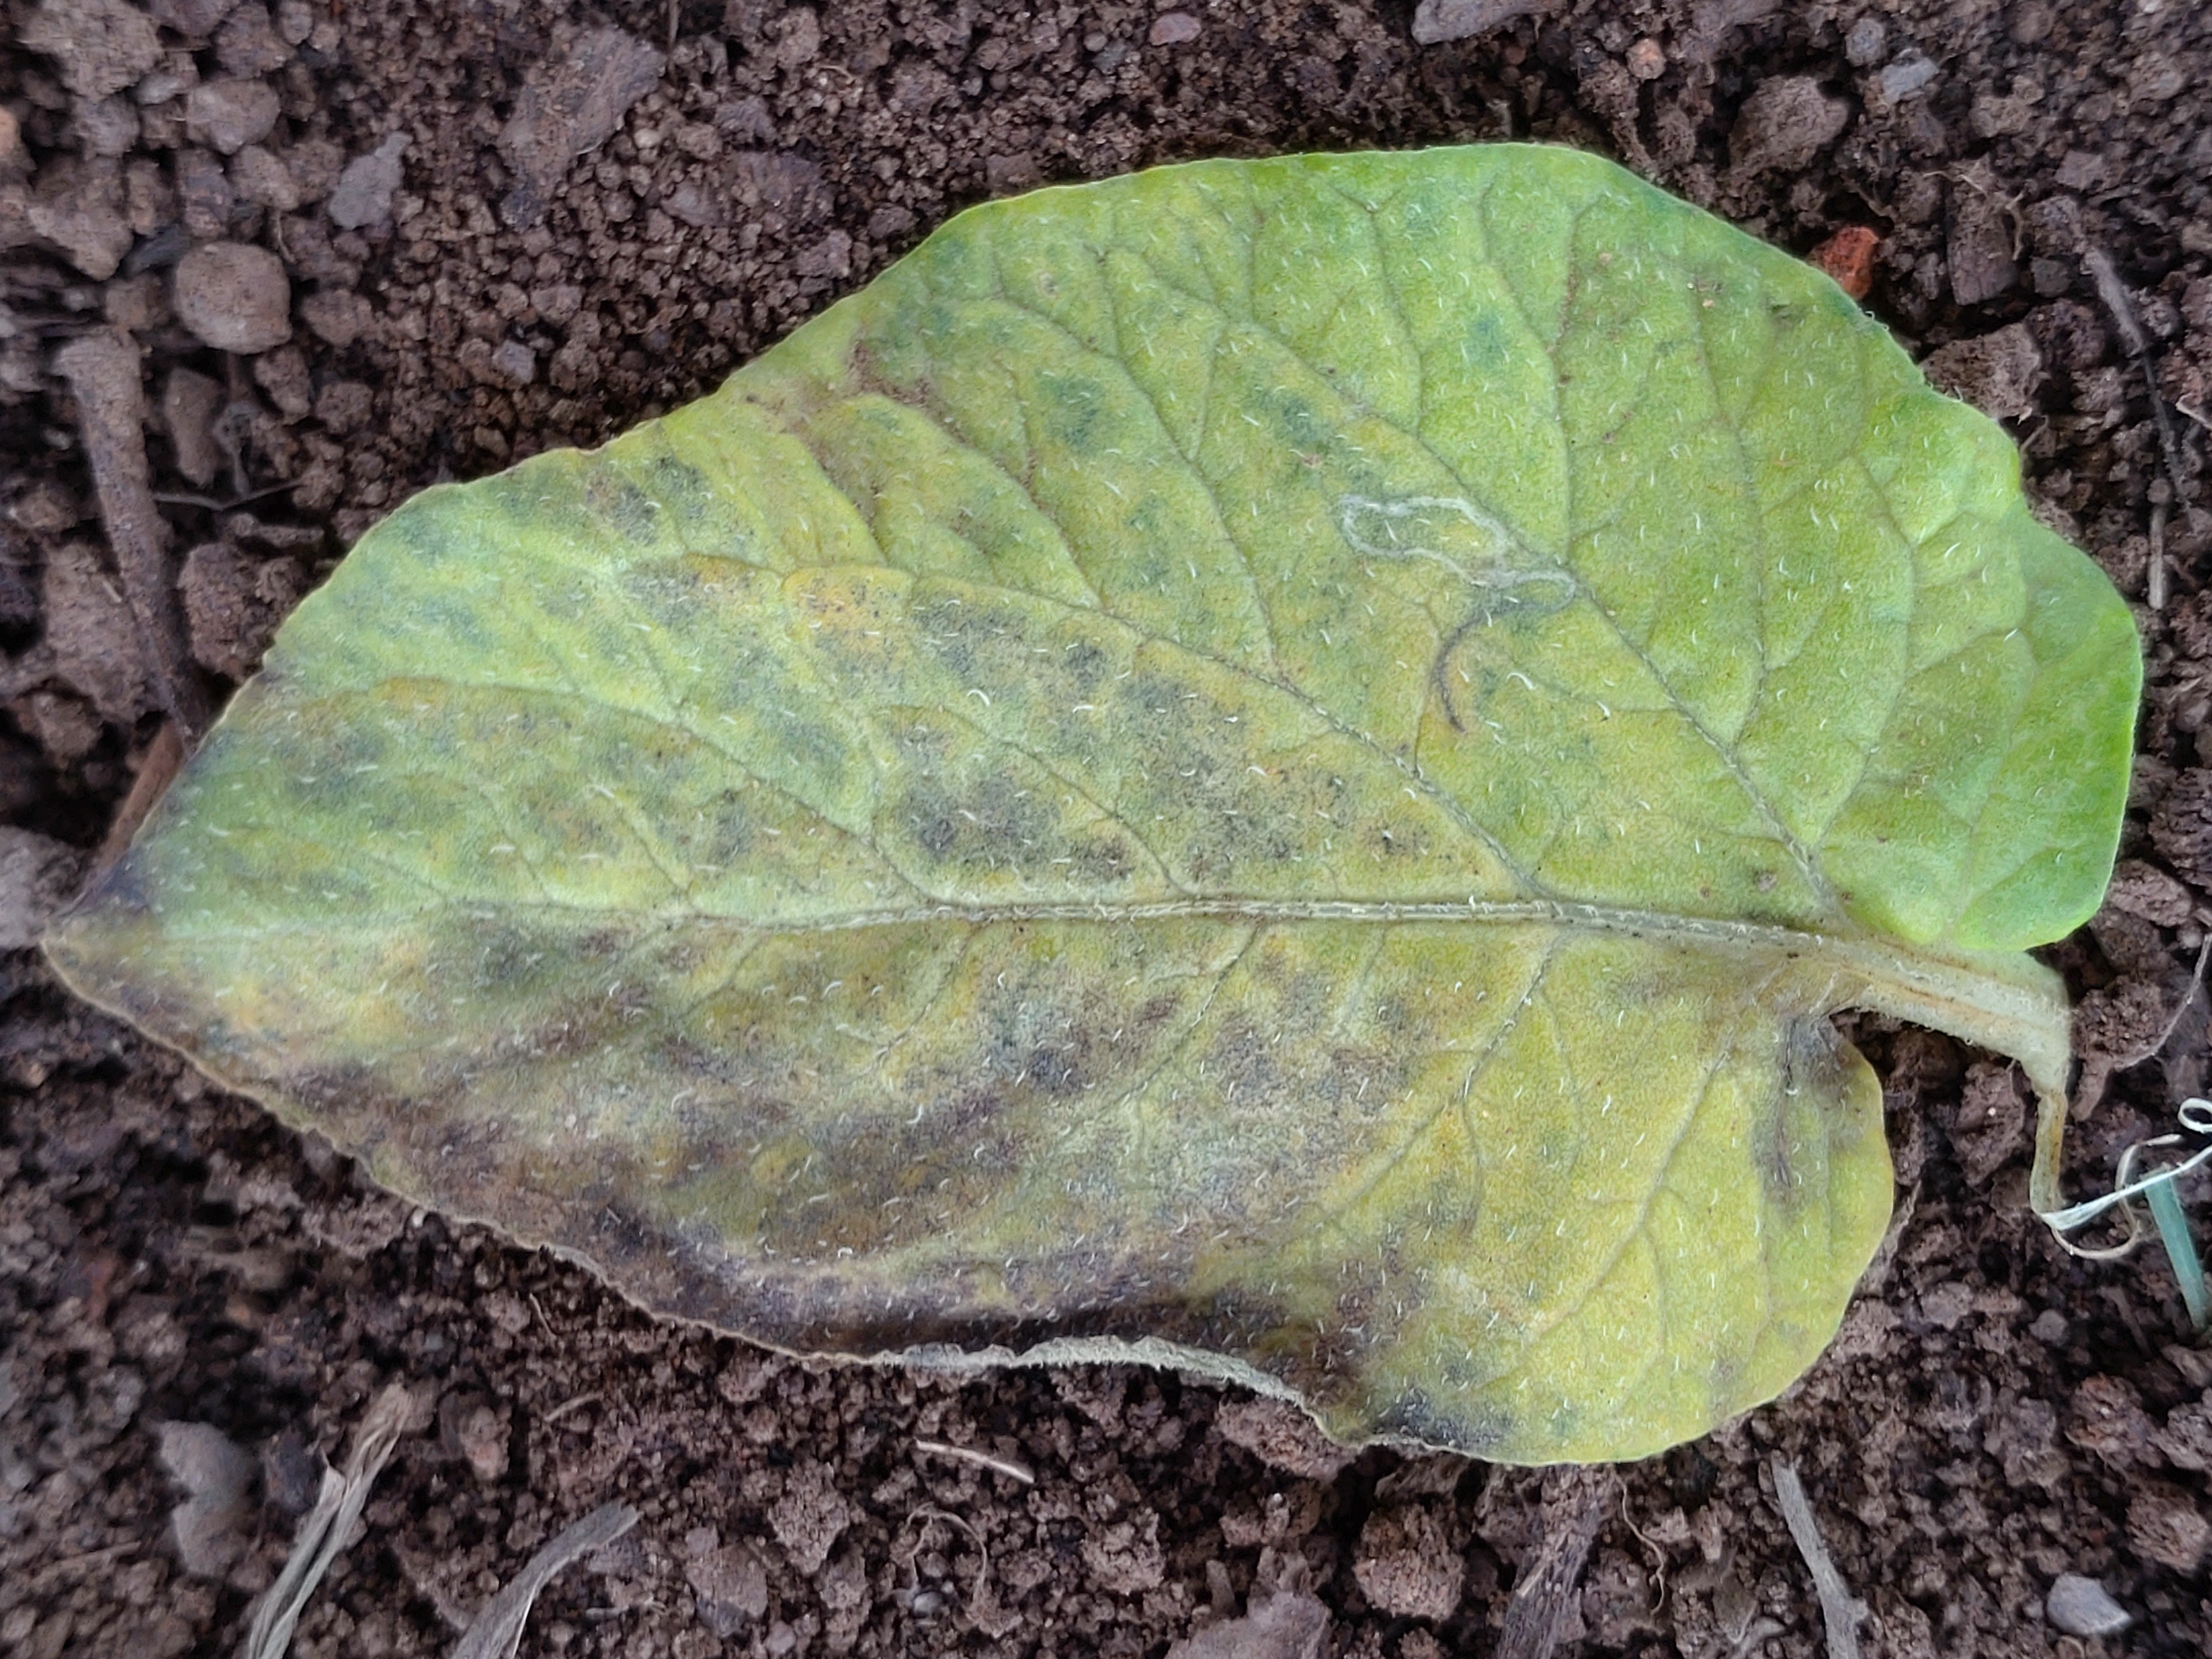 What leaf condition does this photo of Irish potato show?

late blight
